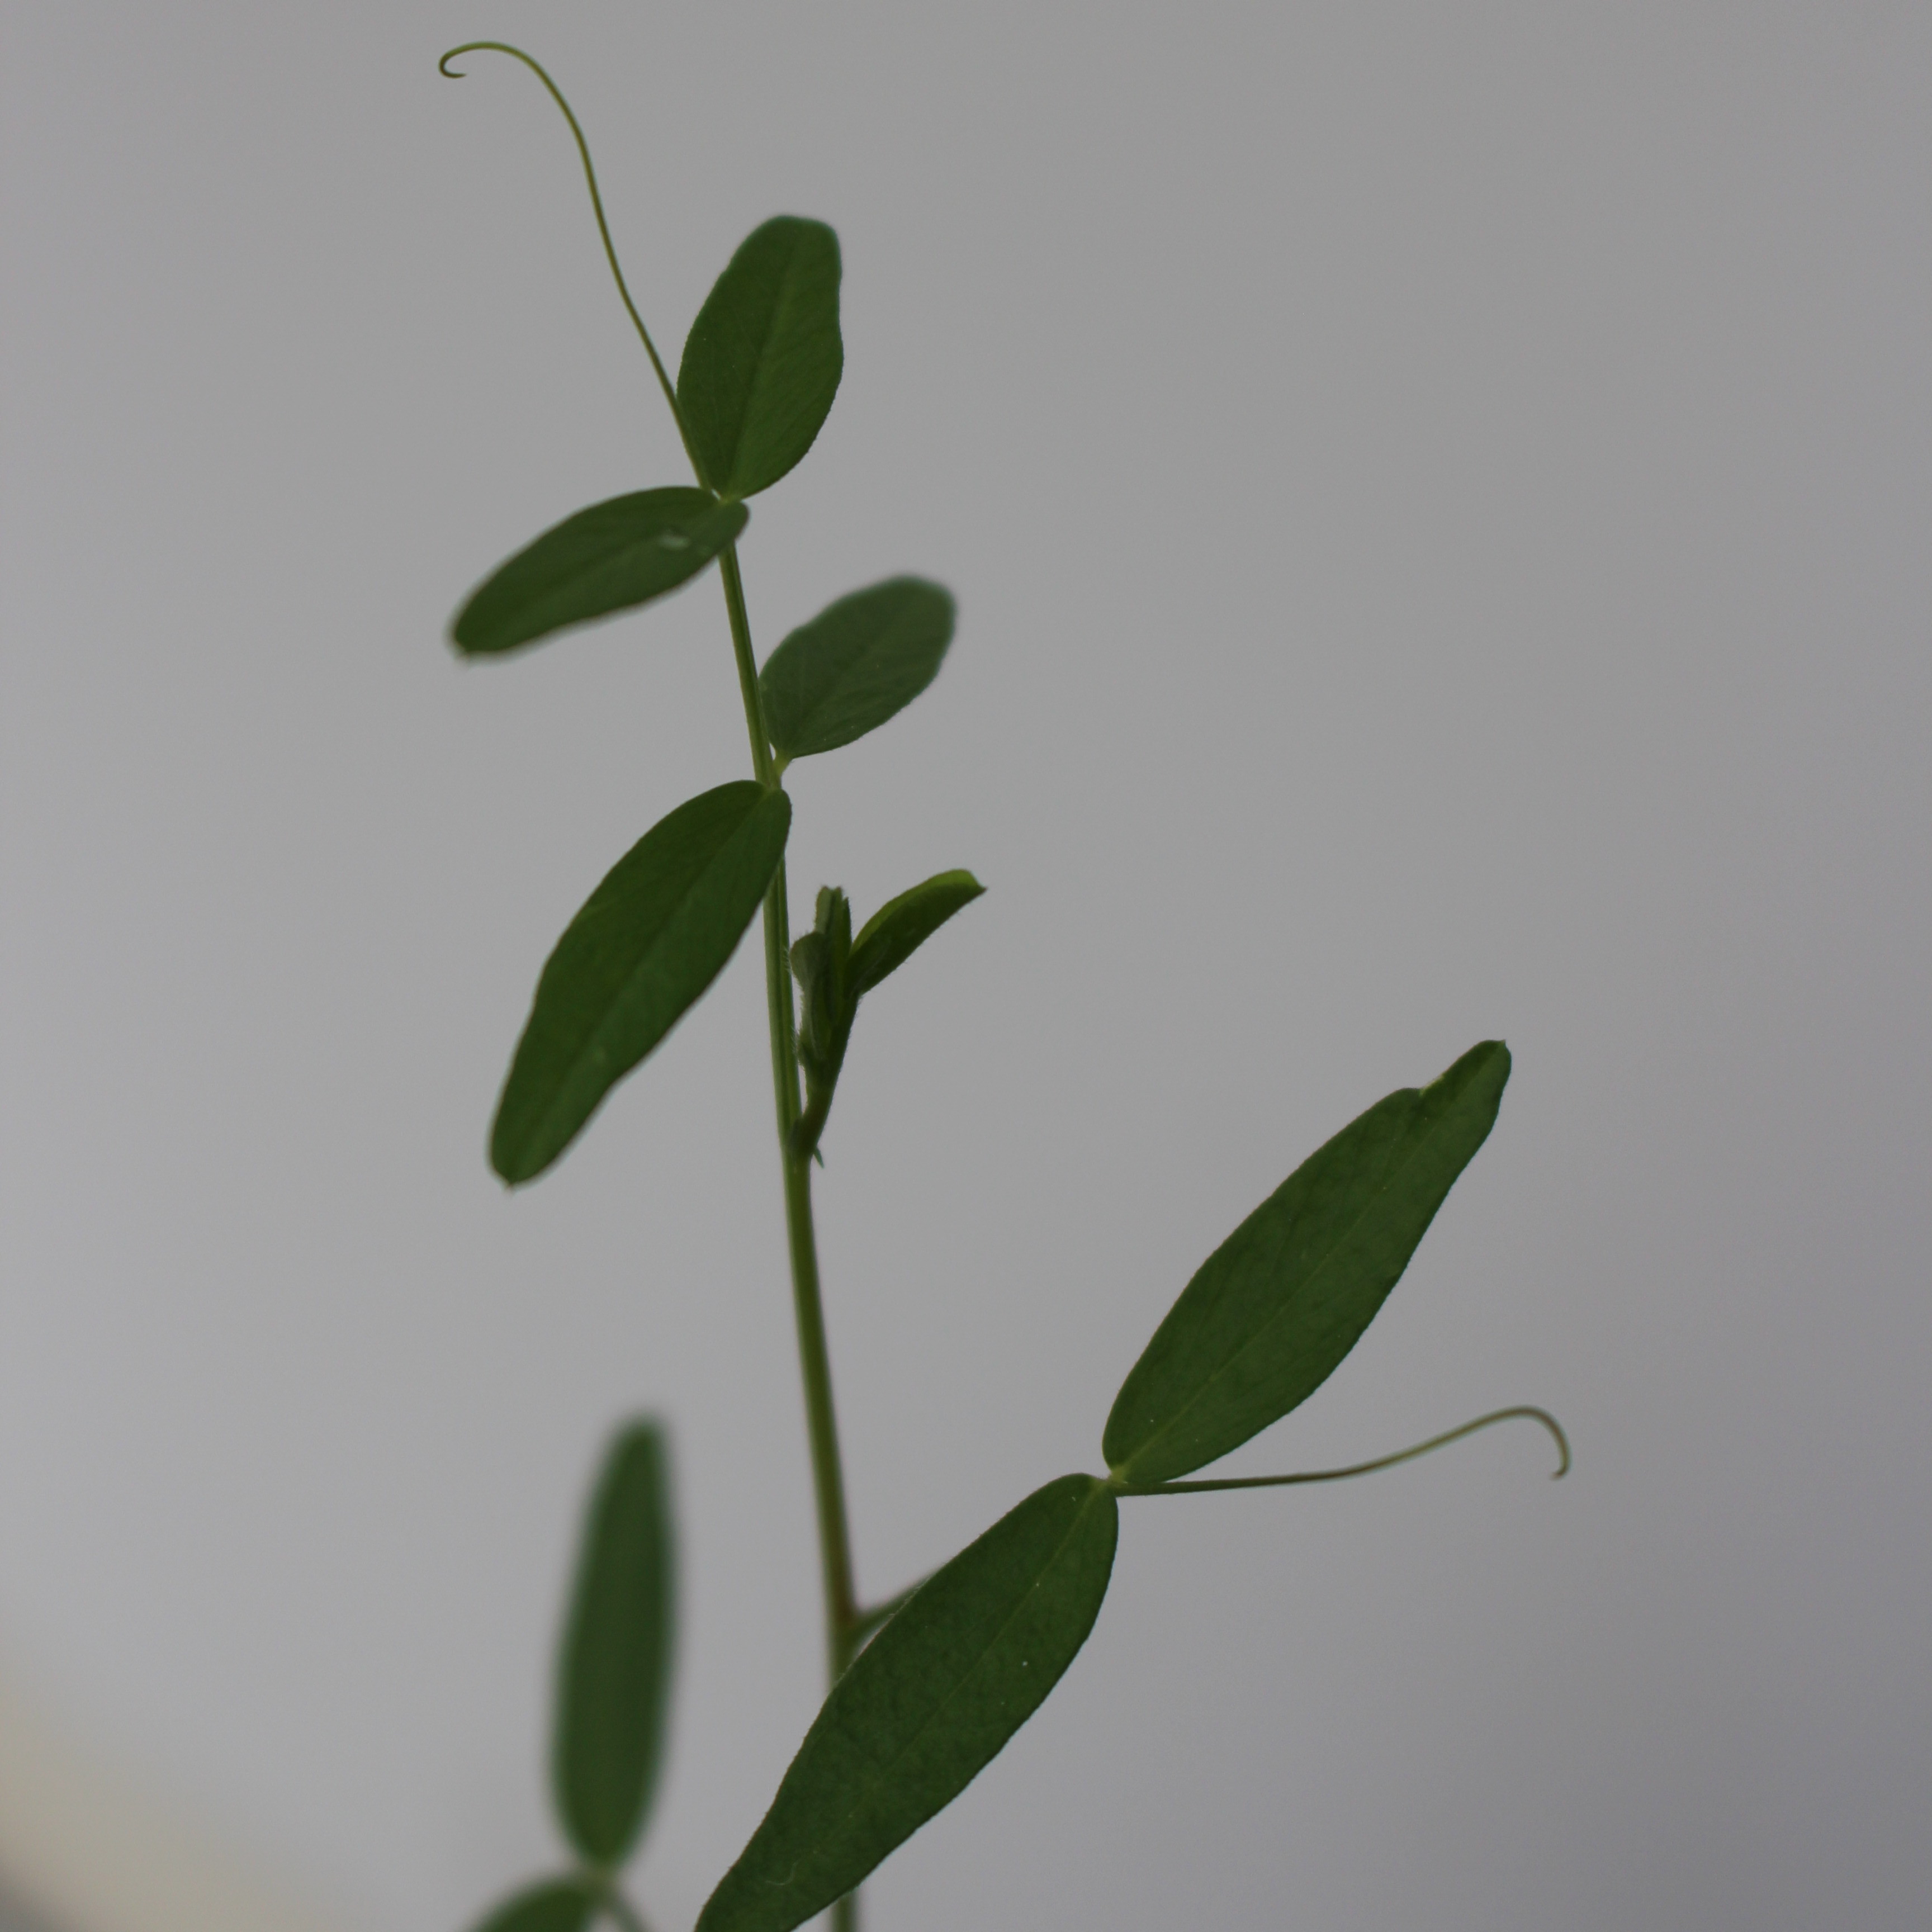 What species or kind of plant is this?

Vicia sativa
